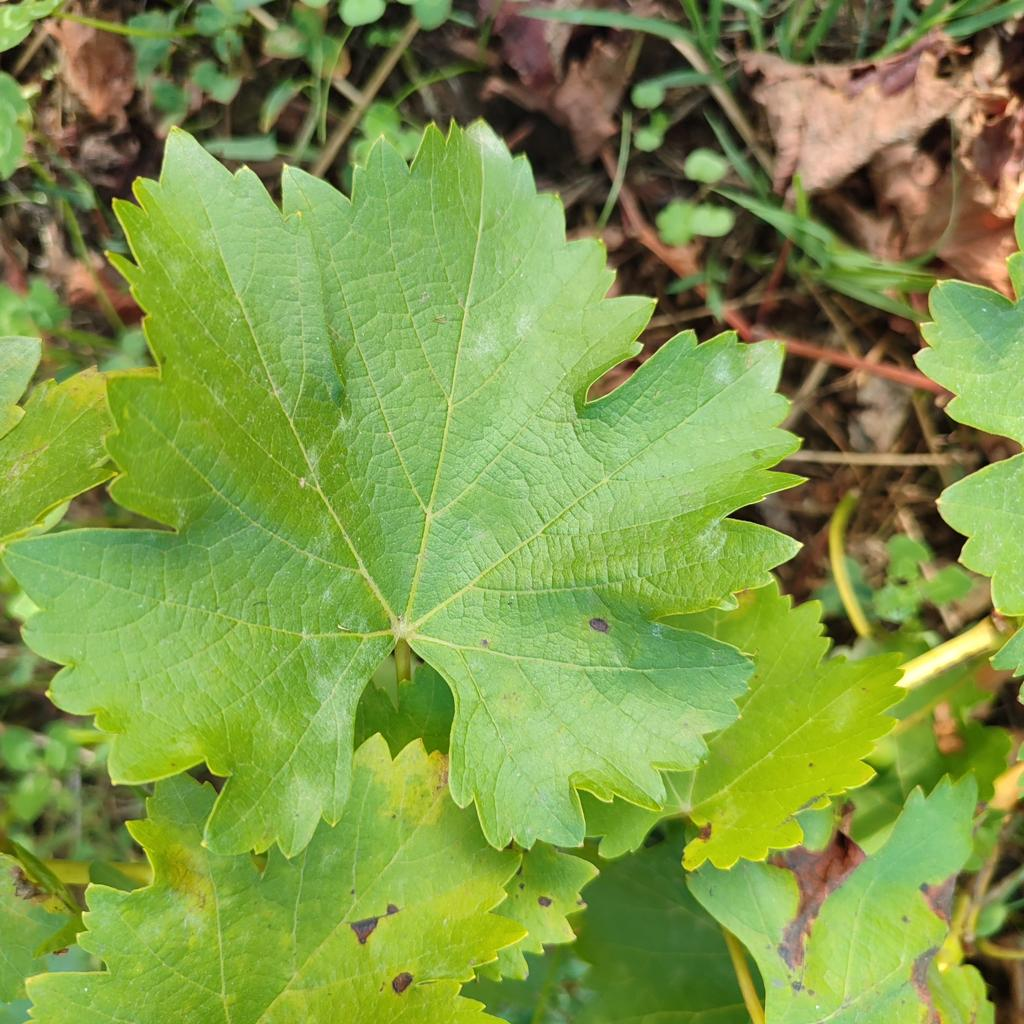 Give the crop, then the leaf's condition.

grapevine, powdery mildew
